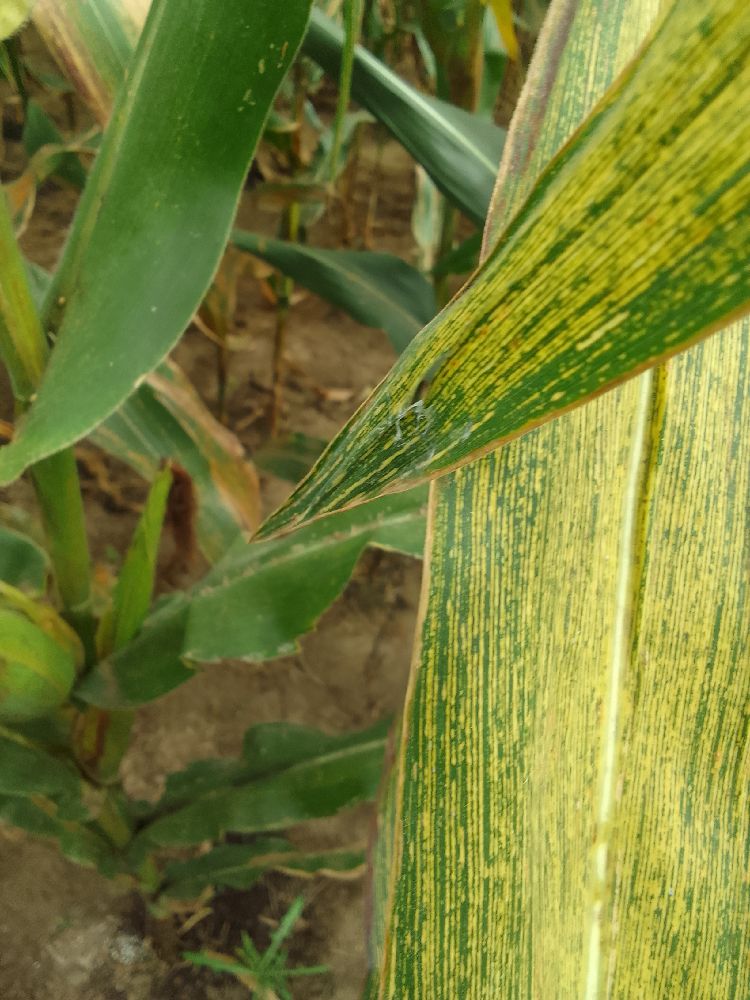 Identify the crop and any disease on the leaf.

maize, maize streak virus
